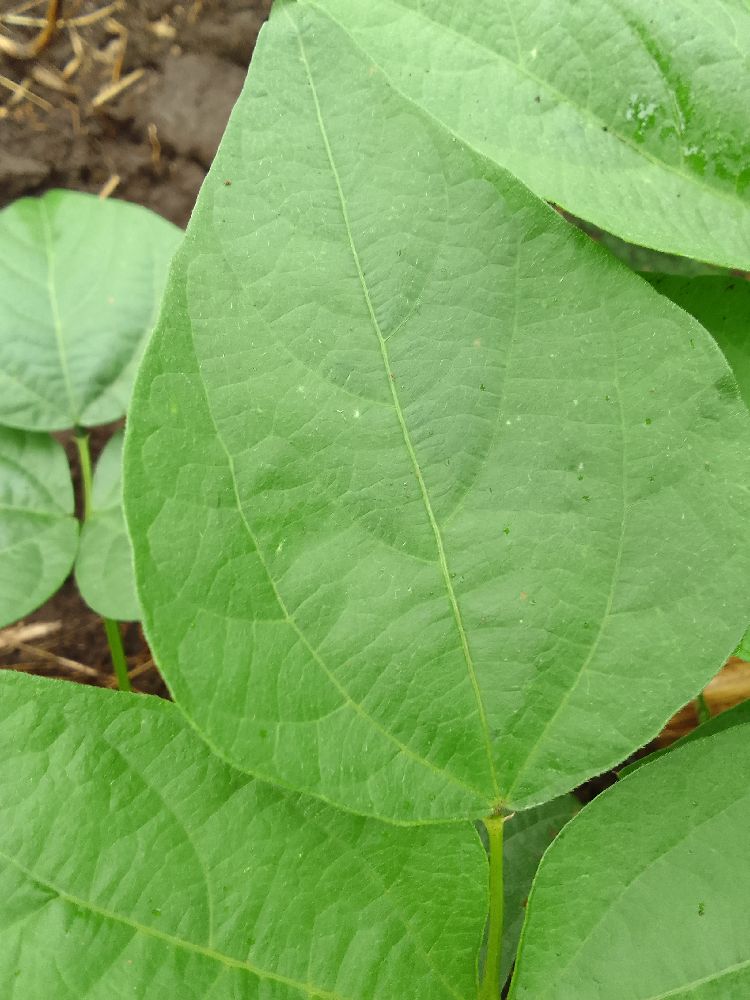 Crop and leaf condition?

common bean, healthy
